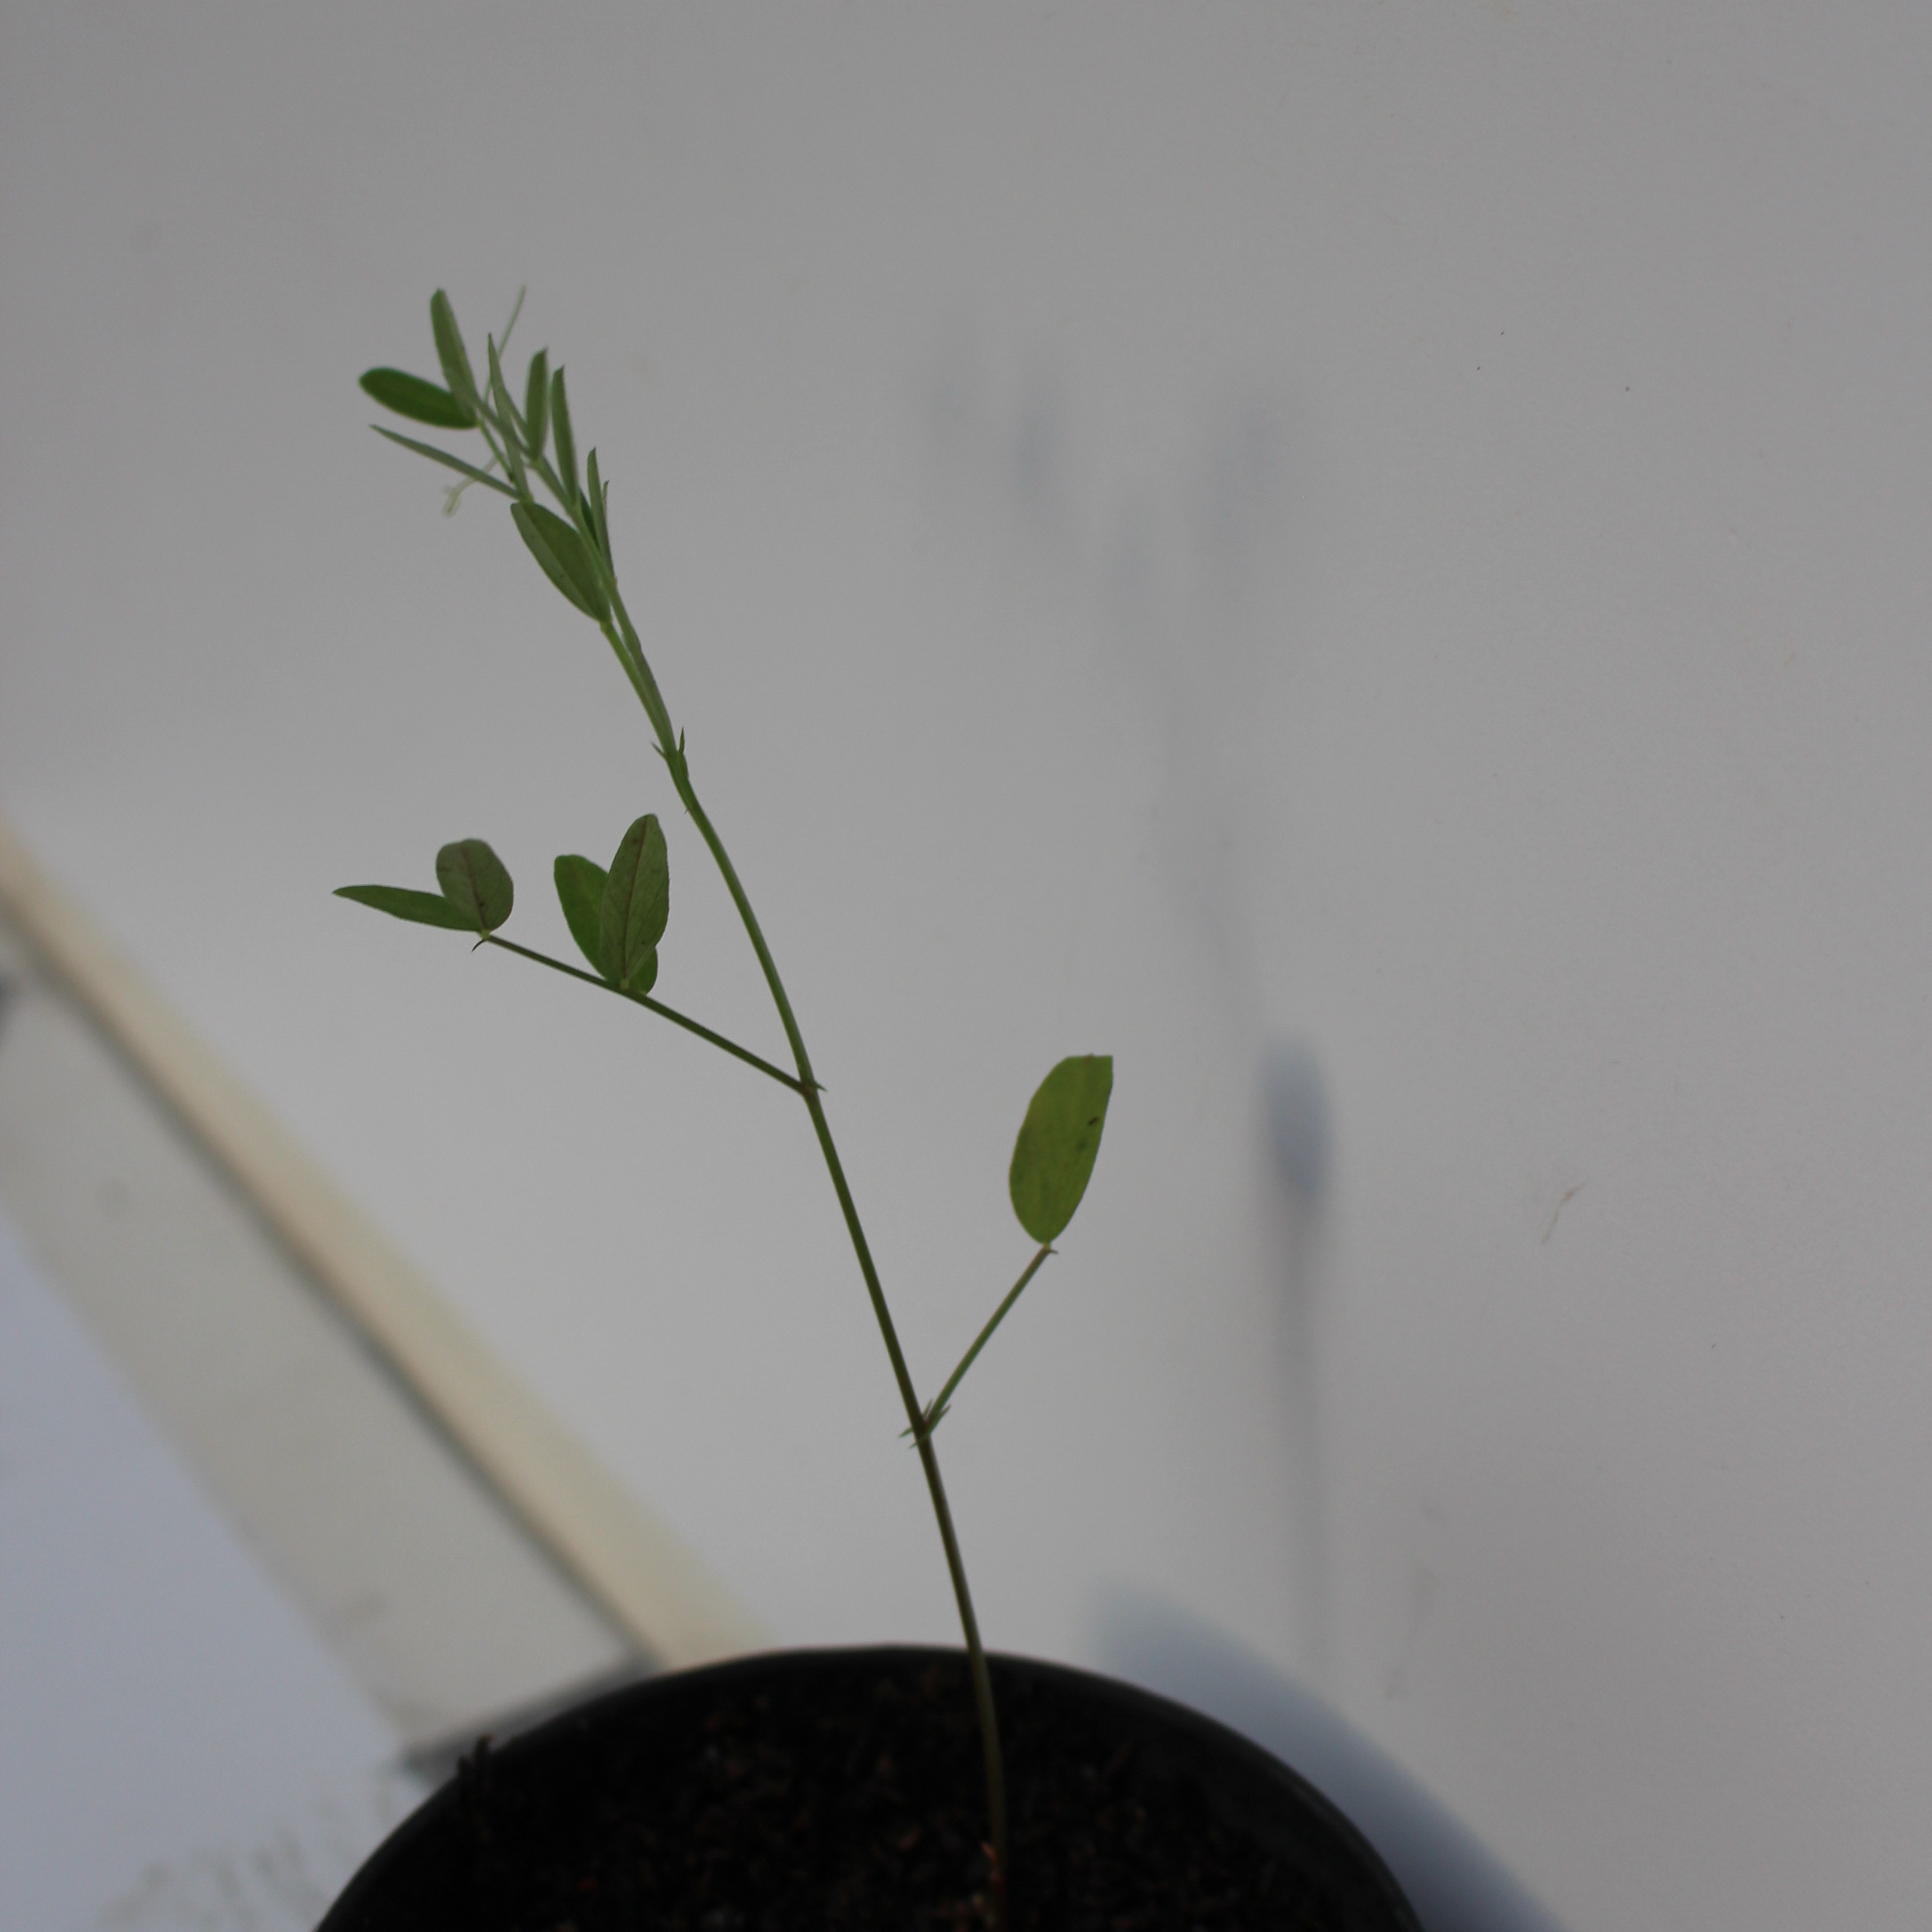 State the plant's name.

Vicia sativa
